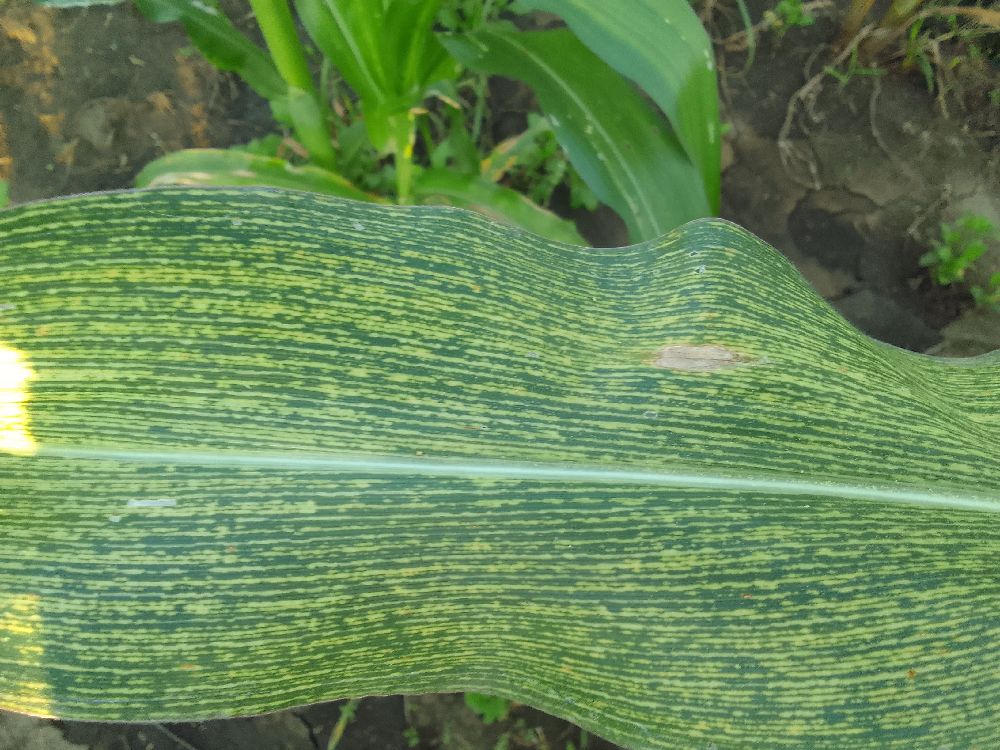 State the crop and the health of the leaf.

maize, maize streak virus
